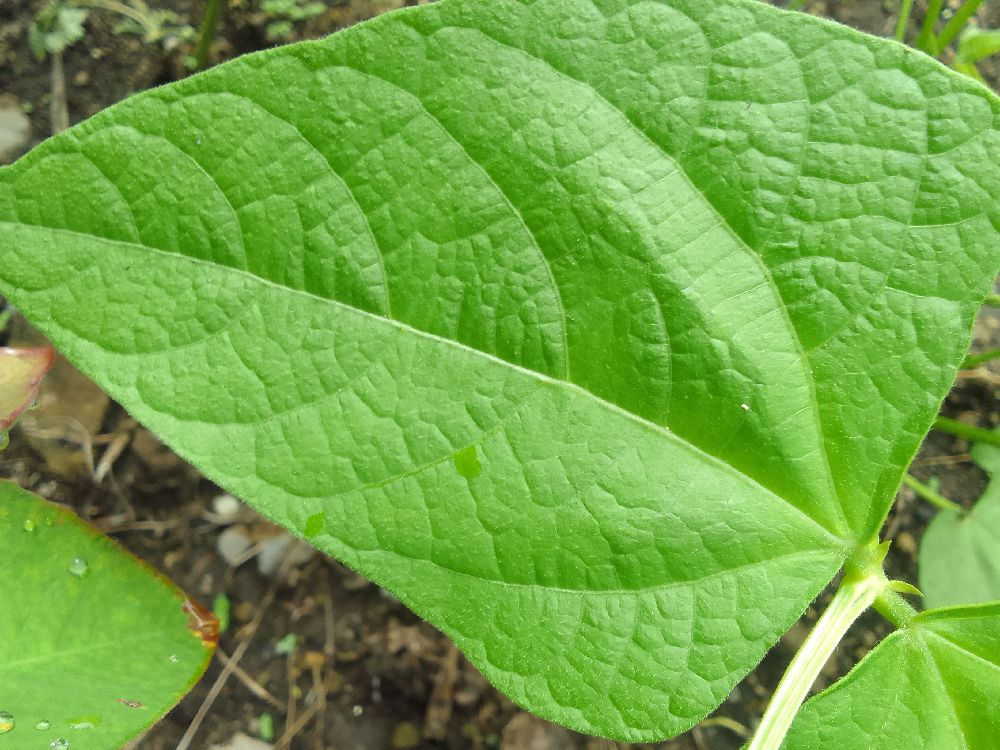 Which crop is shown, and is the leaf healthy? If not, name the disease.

common bean, healthy
